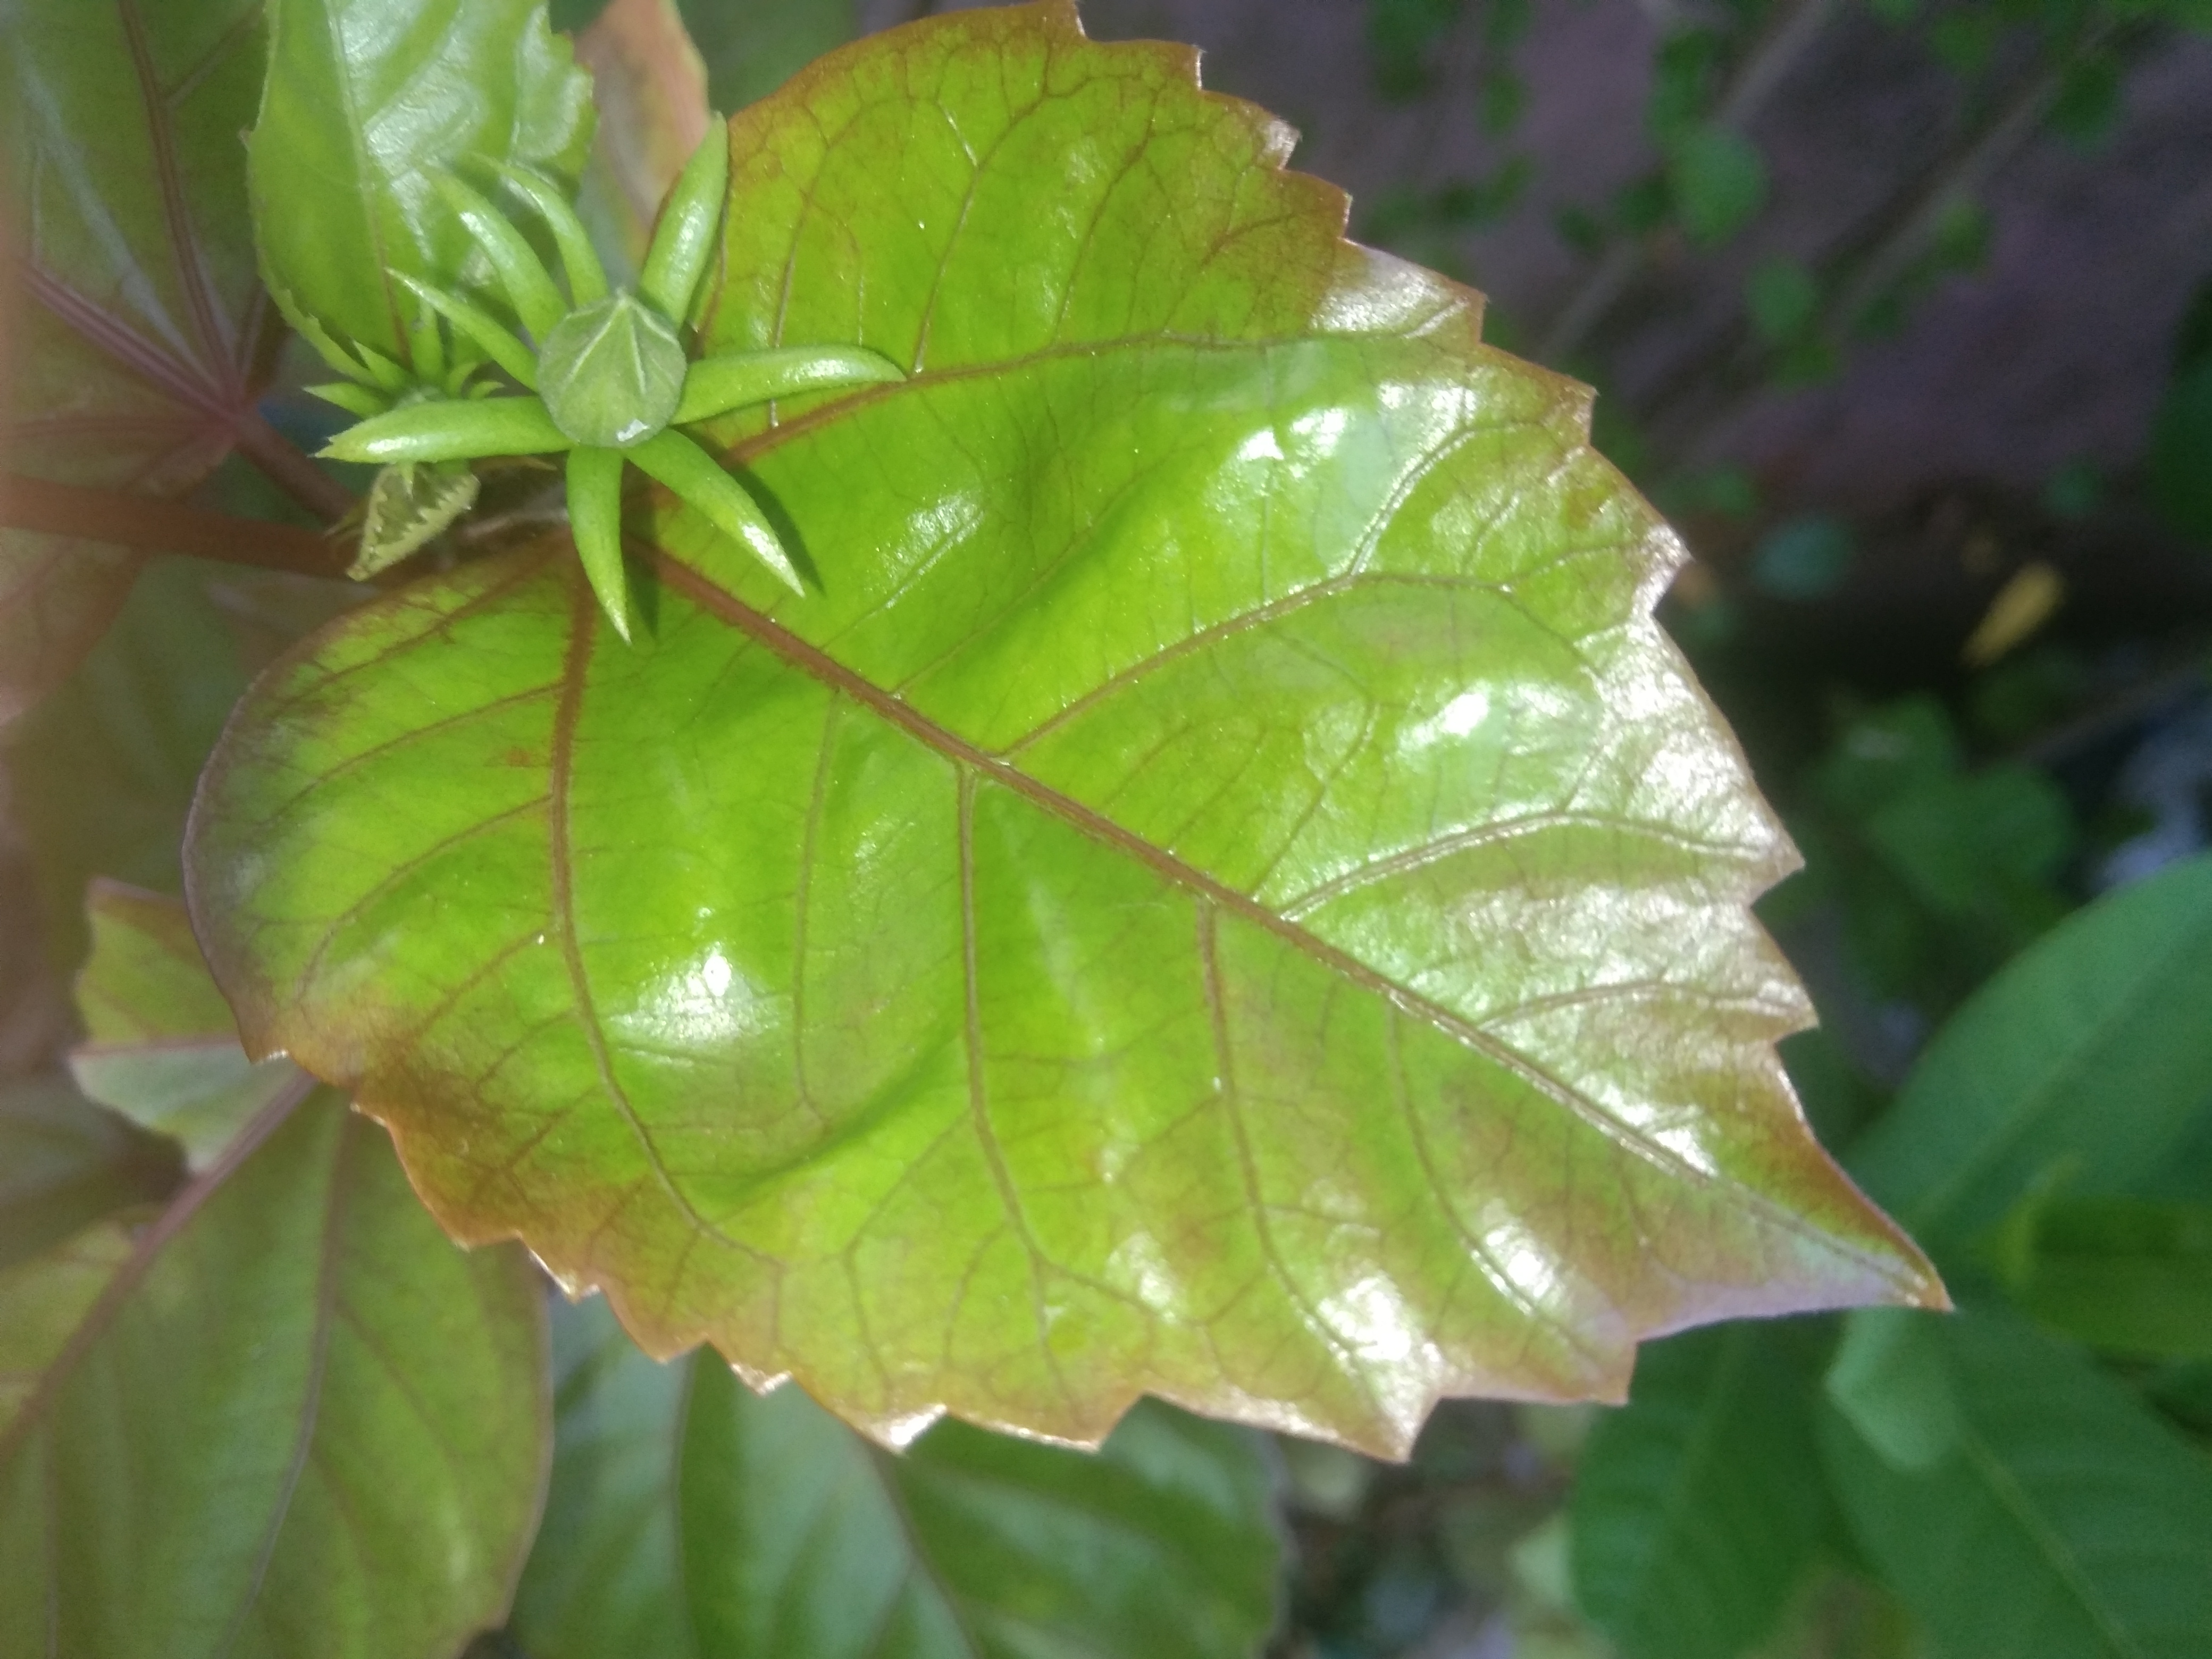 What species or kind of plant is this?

hibiscus
